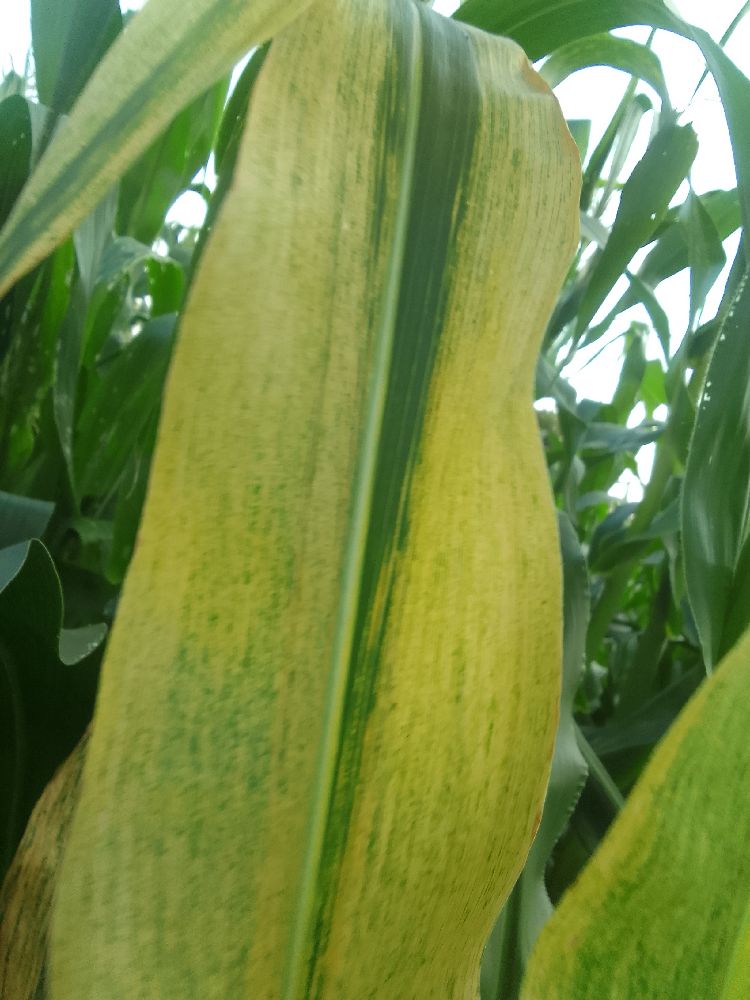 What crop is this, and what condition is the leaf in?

maize, maize lethal necrosis
